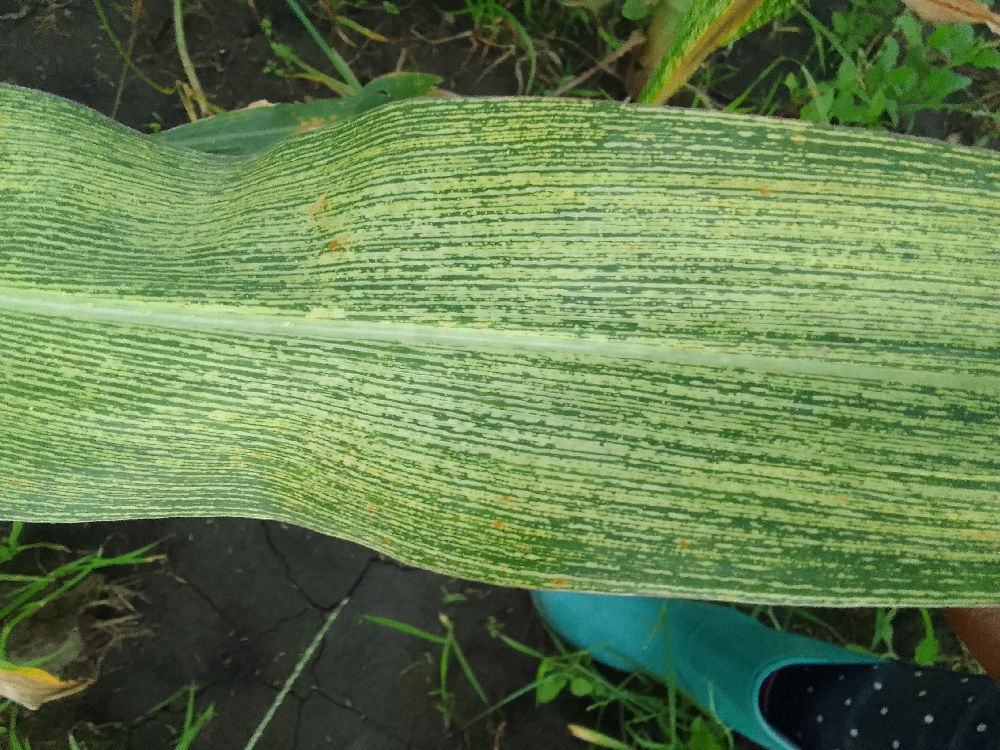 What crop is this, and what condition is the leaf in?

maize, maize streak virus
